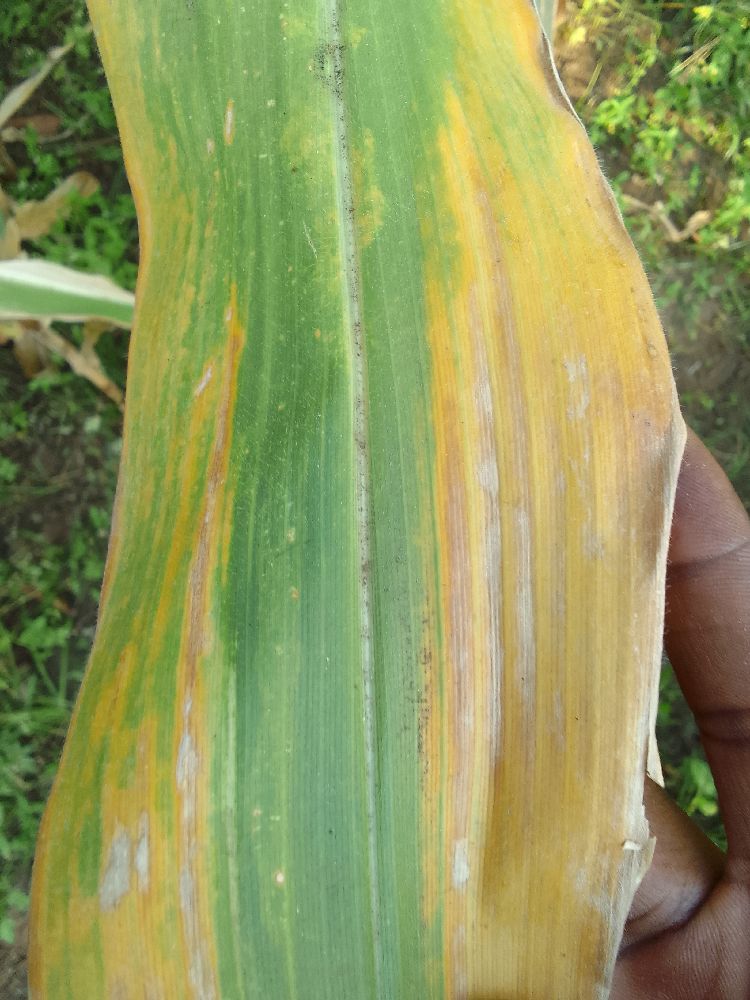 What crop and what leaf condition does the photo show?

maize, maize lethal necrosis
